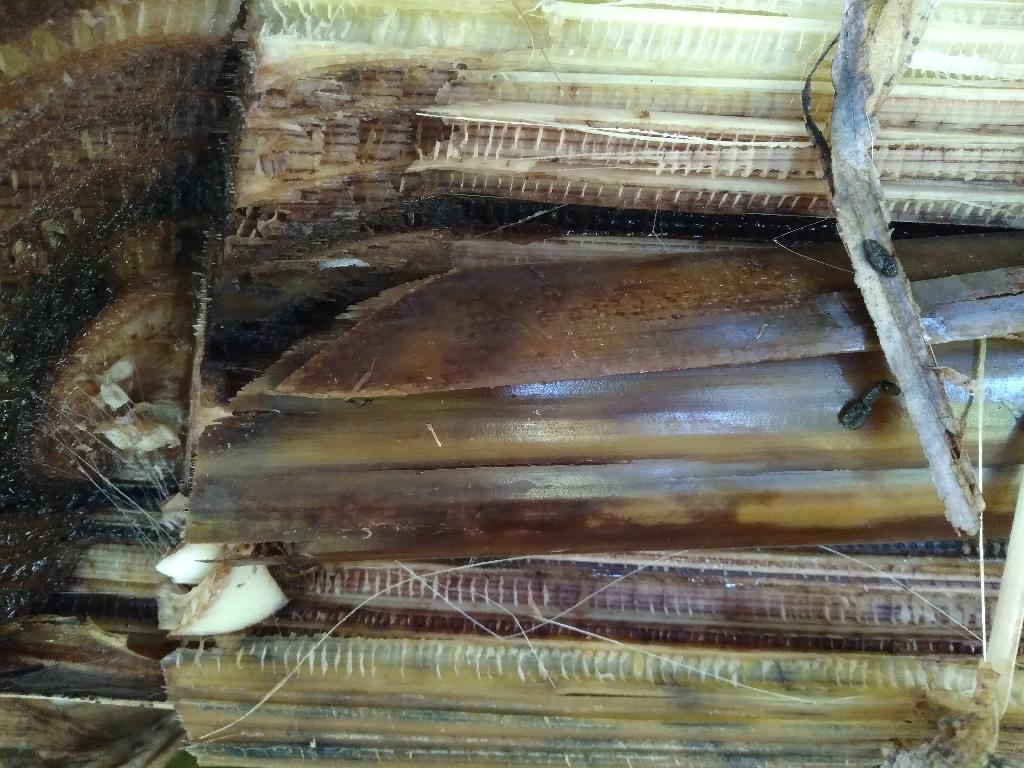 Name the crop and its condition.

banana, fusarium wilt race 1
